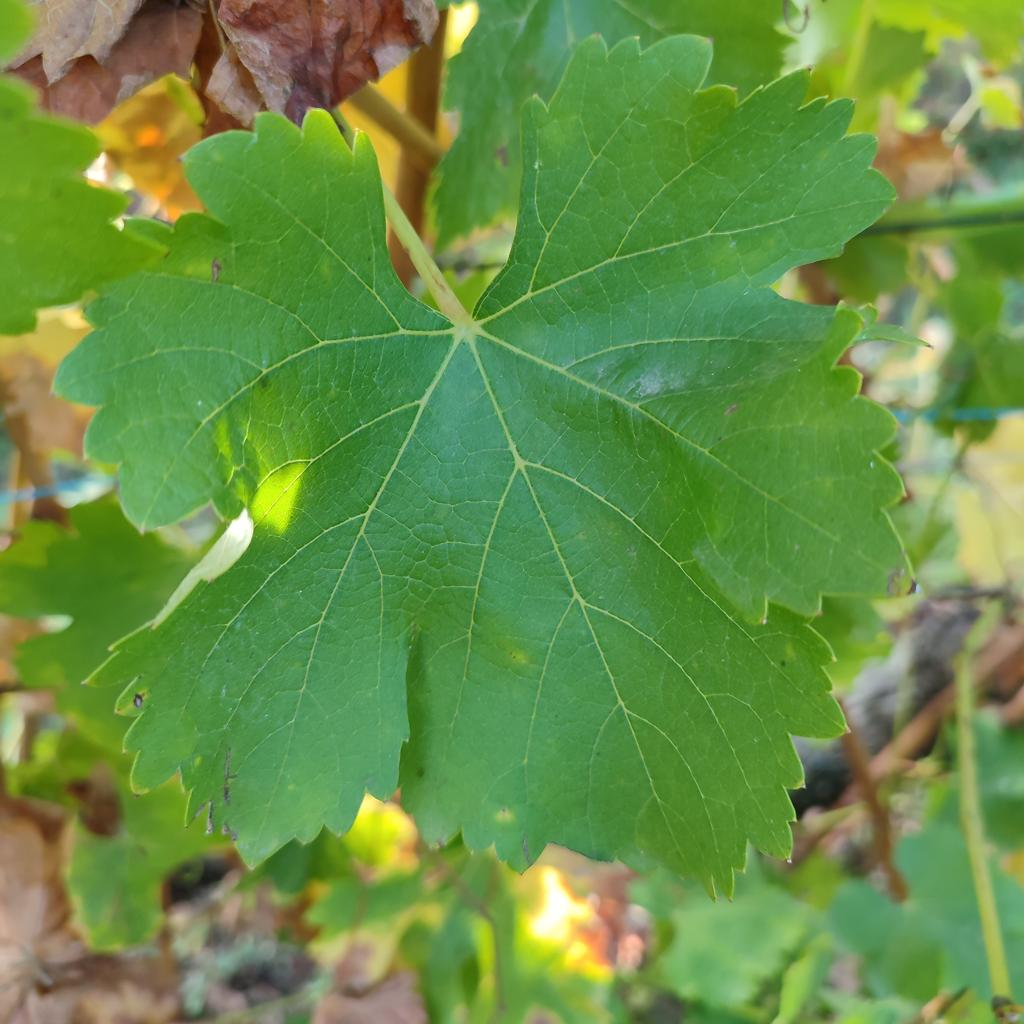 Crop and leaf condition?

grapevine, powdery mildew
